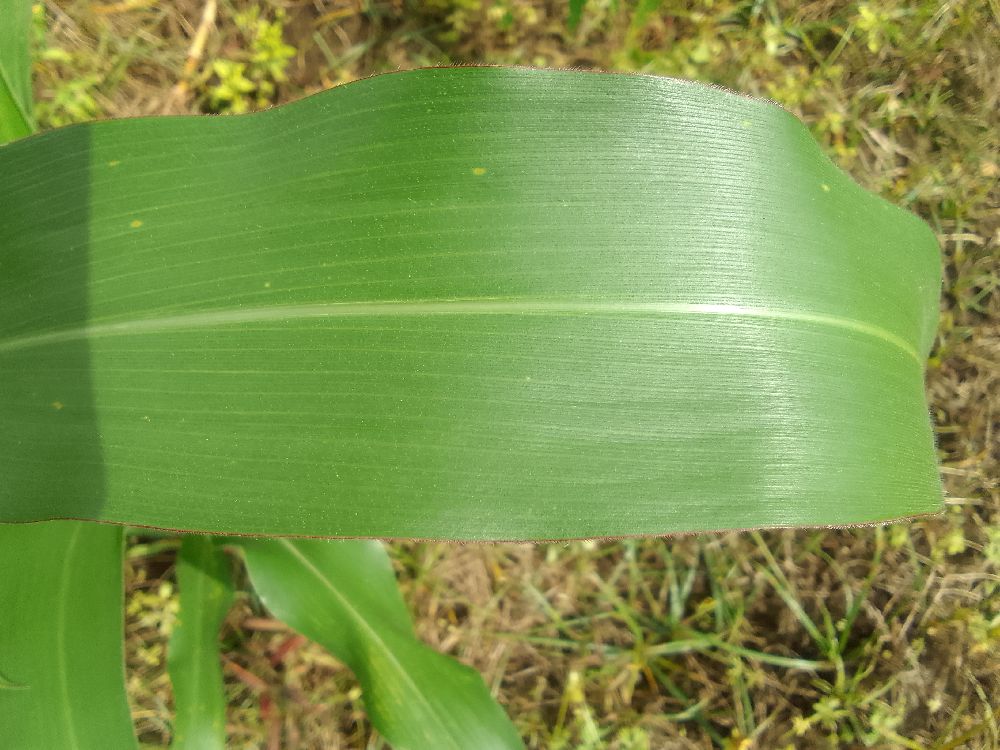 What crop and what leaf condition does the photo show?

maize, healthy
